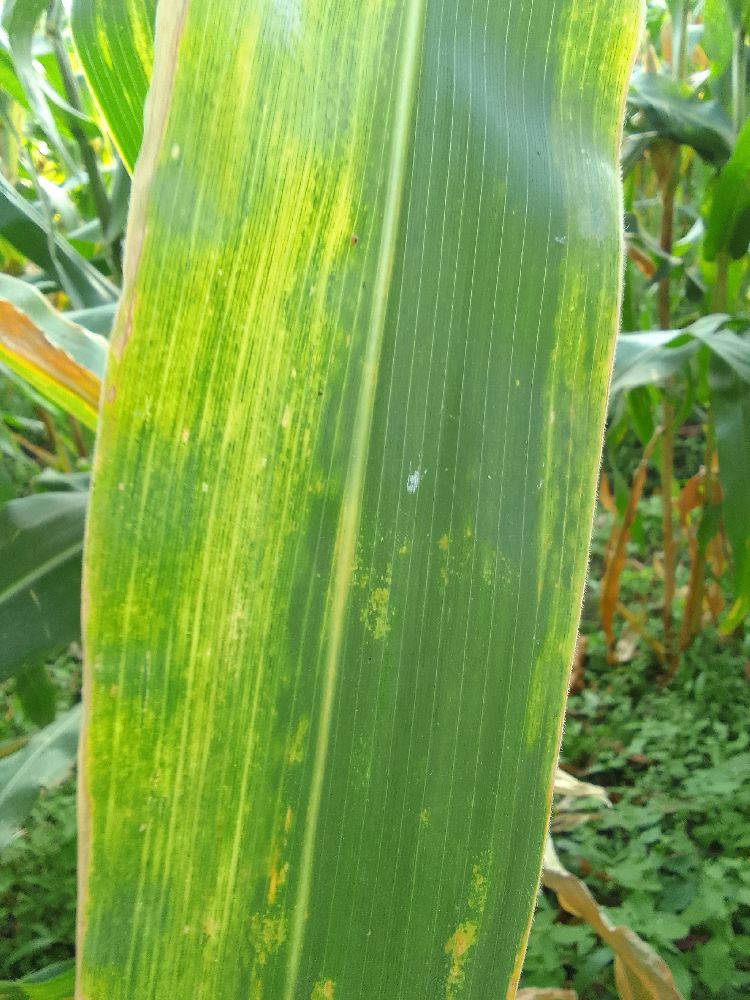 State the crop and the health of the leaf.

maize, maize lethal necrosis
